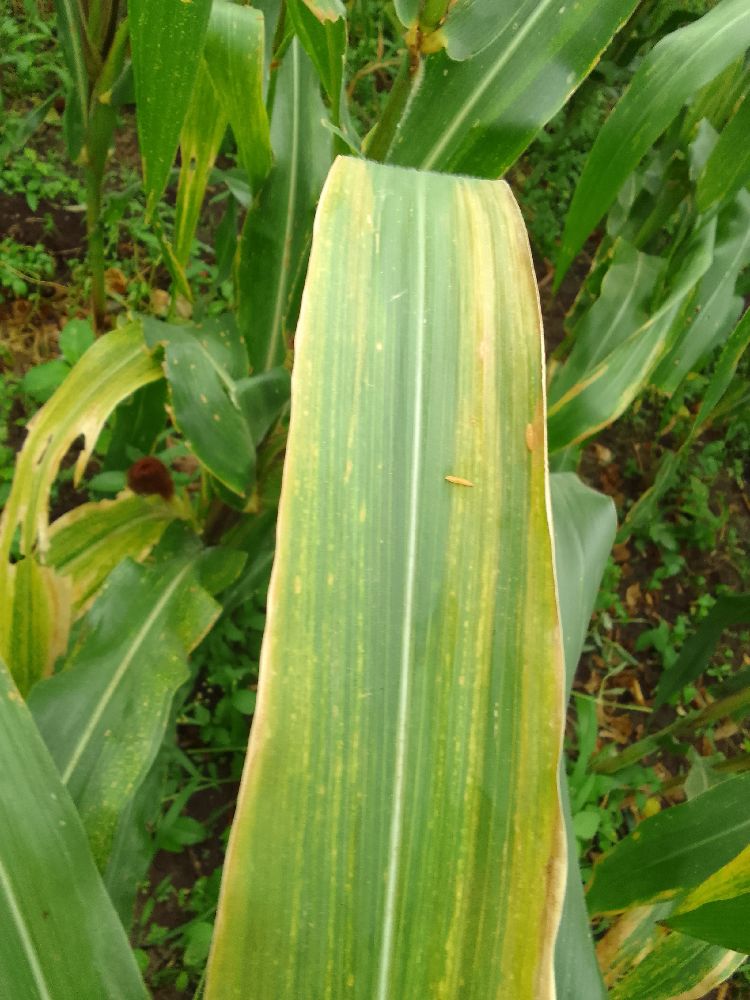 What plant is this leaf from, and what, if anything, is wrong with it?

maize, maize lethal necrosis
